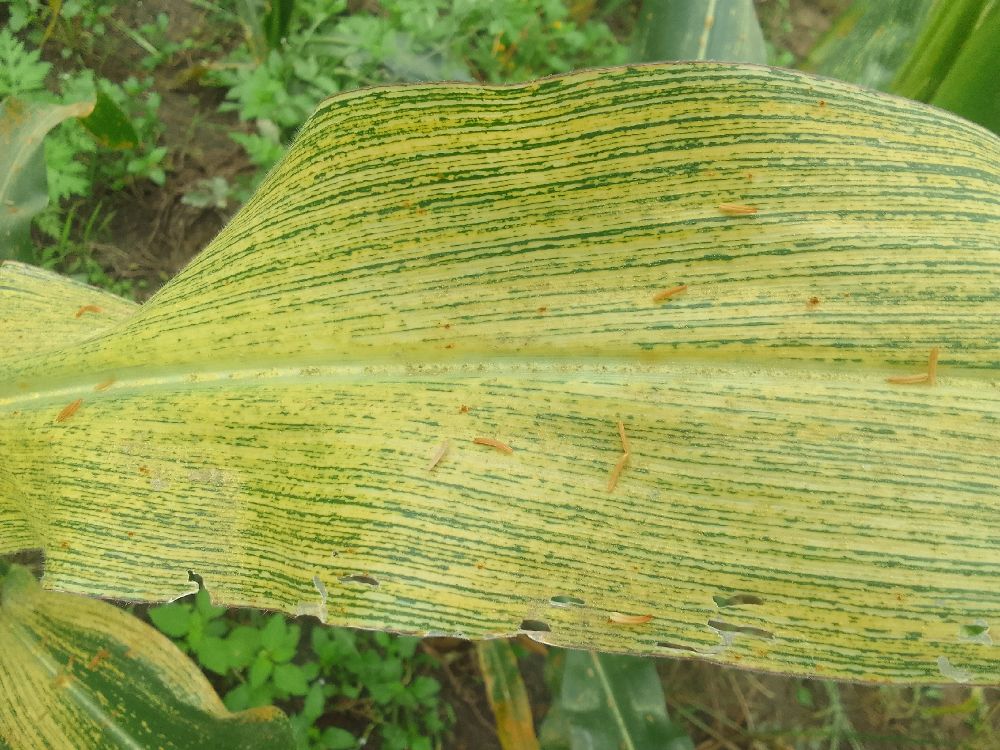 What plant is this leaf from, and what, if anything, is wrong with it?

maize, maize streak virus
